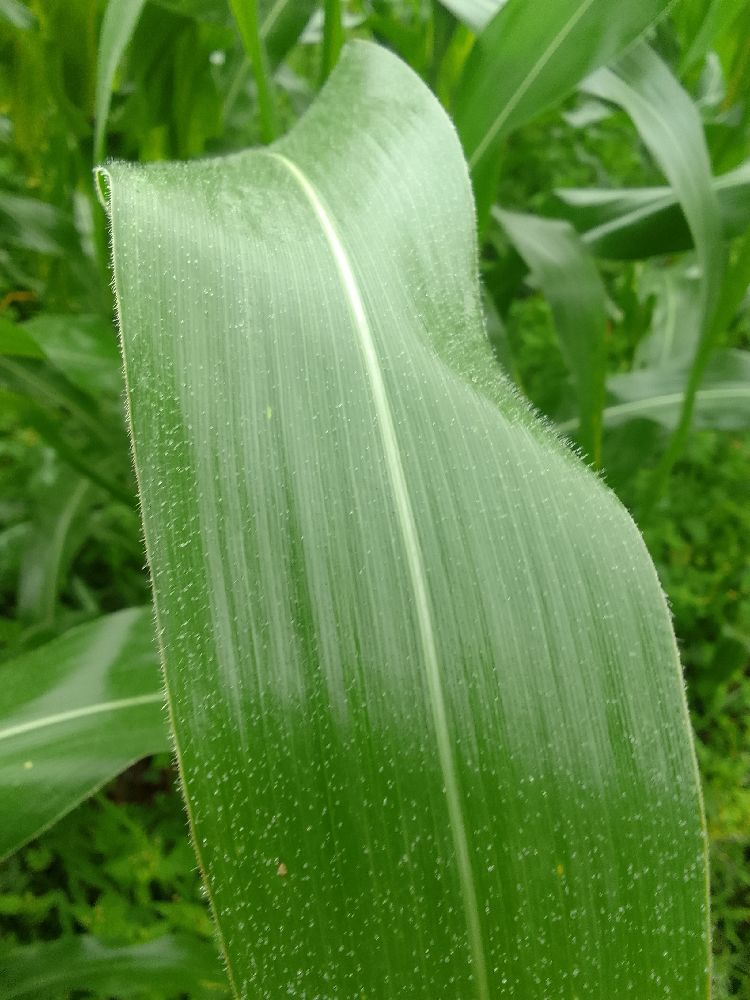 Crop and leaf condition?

maize, healthy
